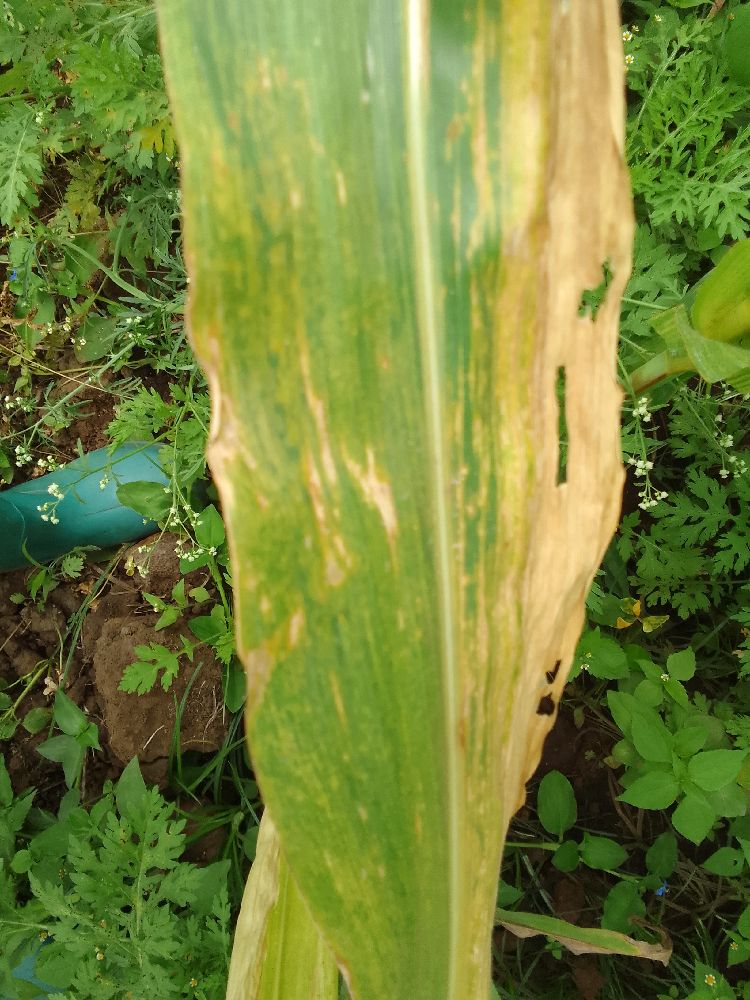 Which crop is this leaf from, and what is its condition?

maize, maize lethal necrosis
